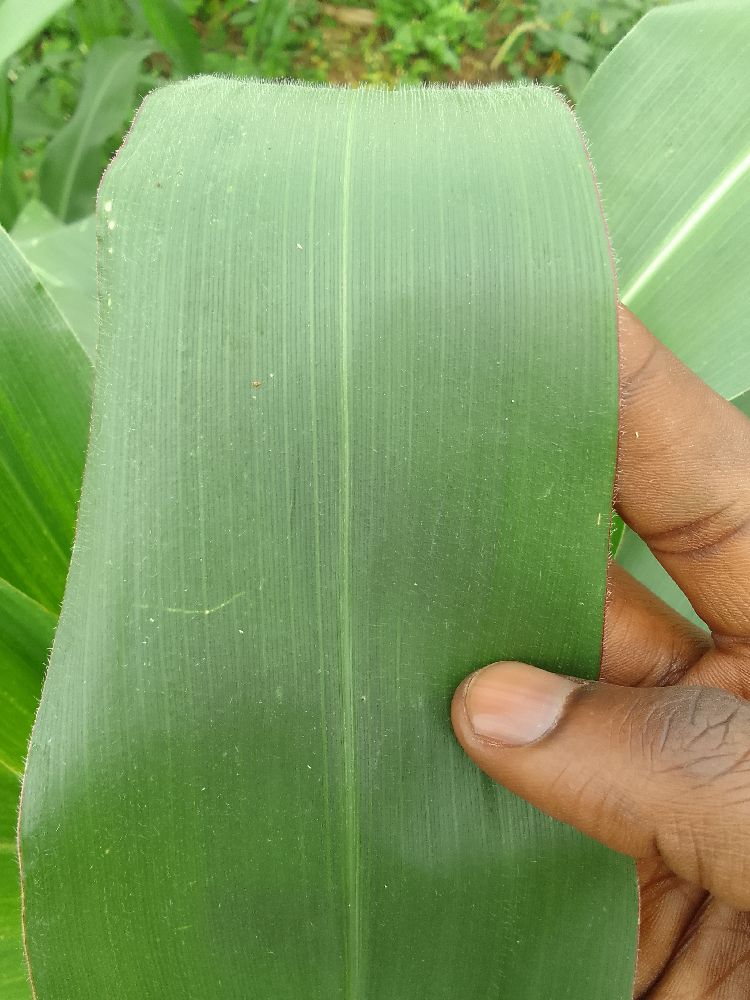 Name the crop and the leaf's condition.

maize, healthy
